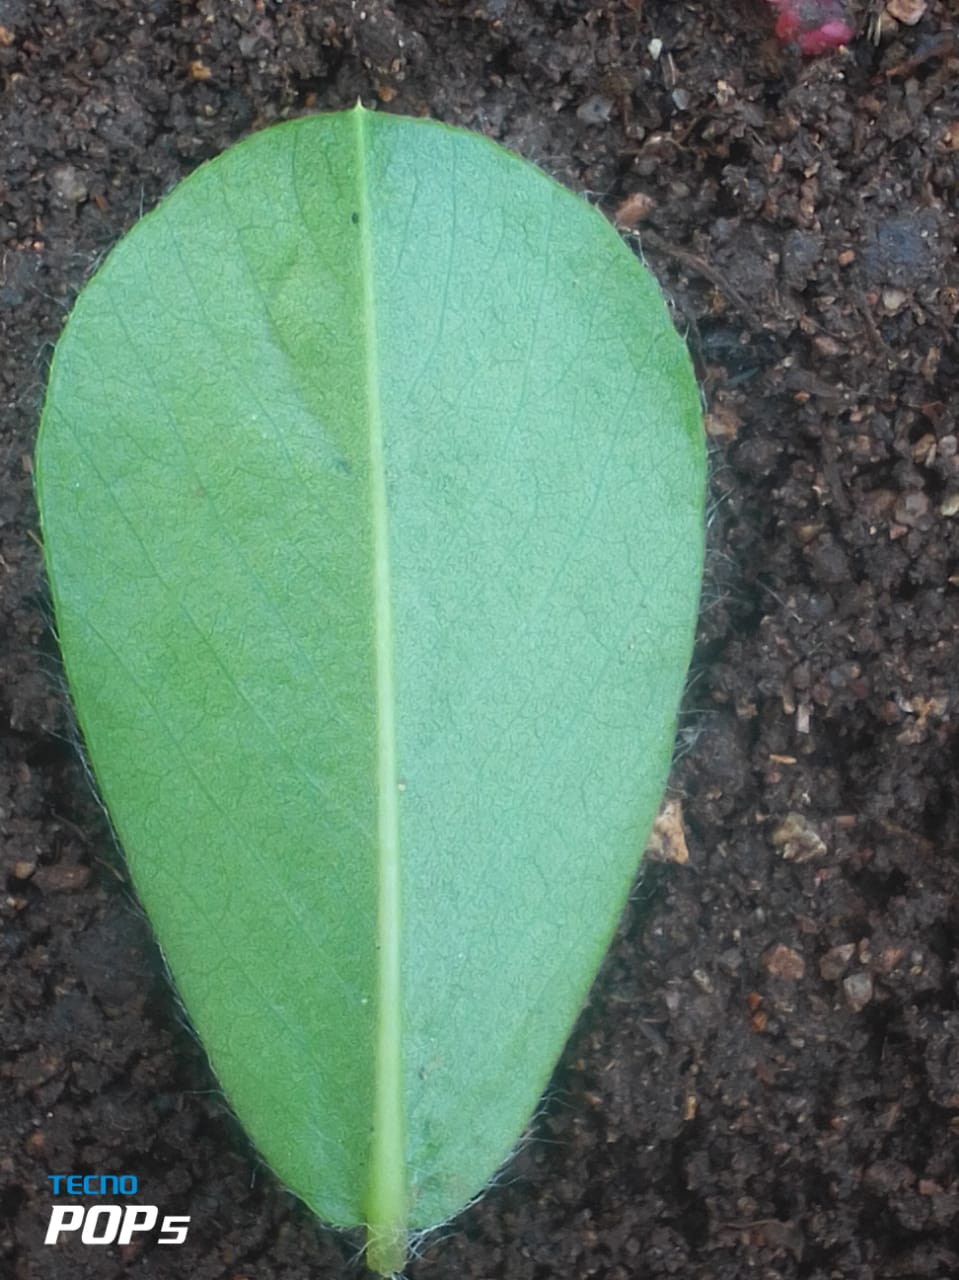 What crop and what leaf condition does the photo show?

peanut, healthy leaves
